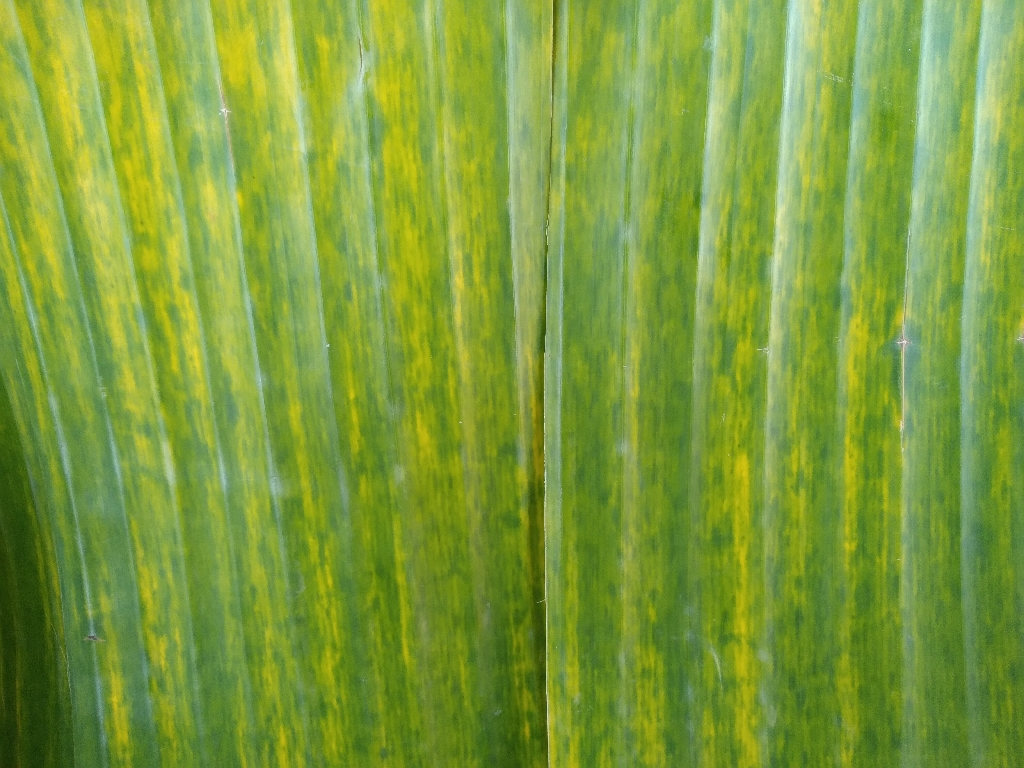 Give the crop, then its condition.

banana, fusarium wilt race 1
